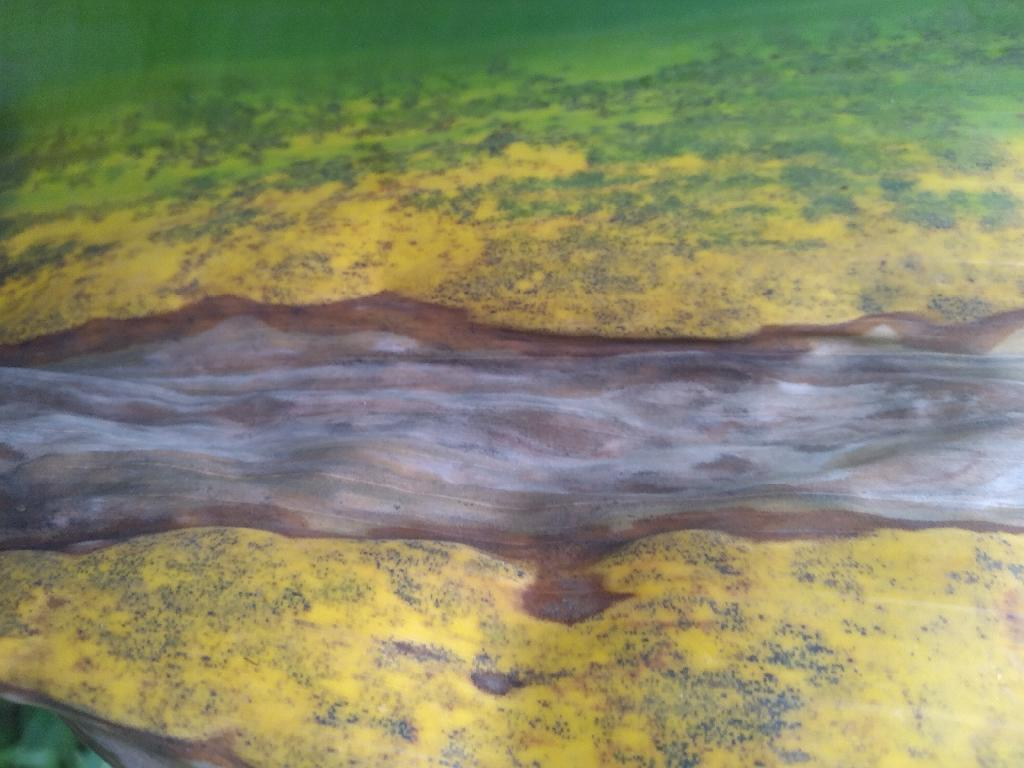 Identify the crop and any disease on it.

banana, black sigatoka
